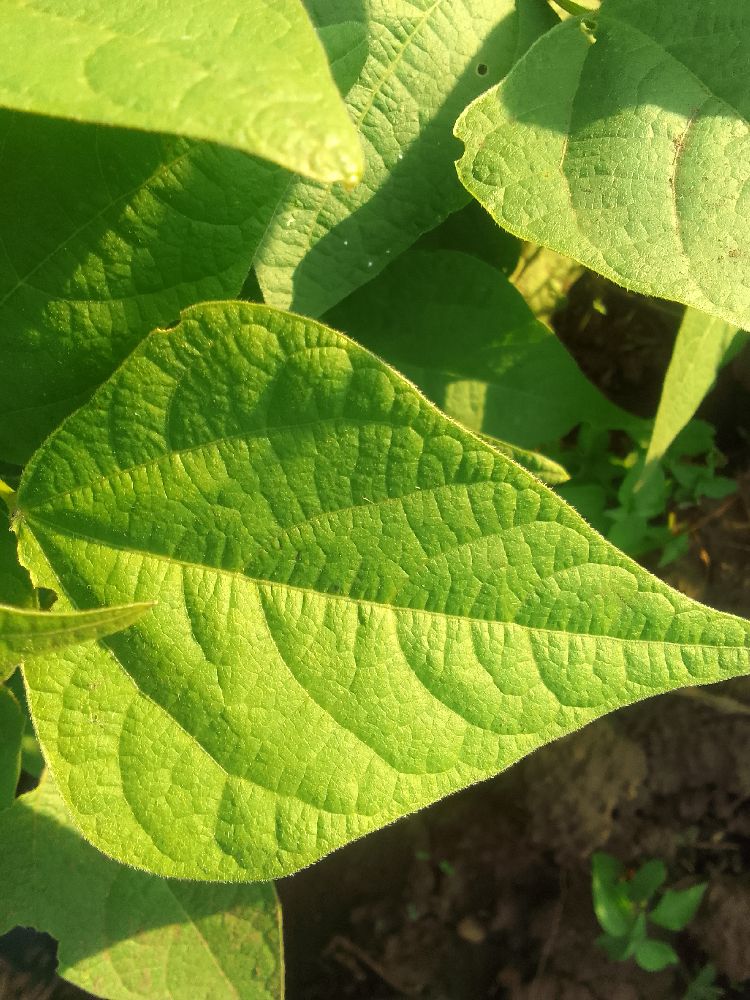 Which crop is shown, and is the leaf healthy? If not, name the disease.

common bean, healthy
